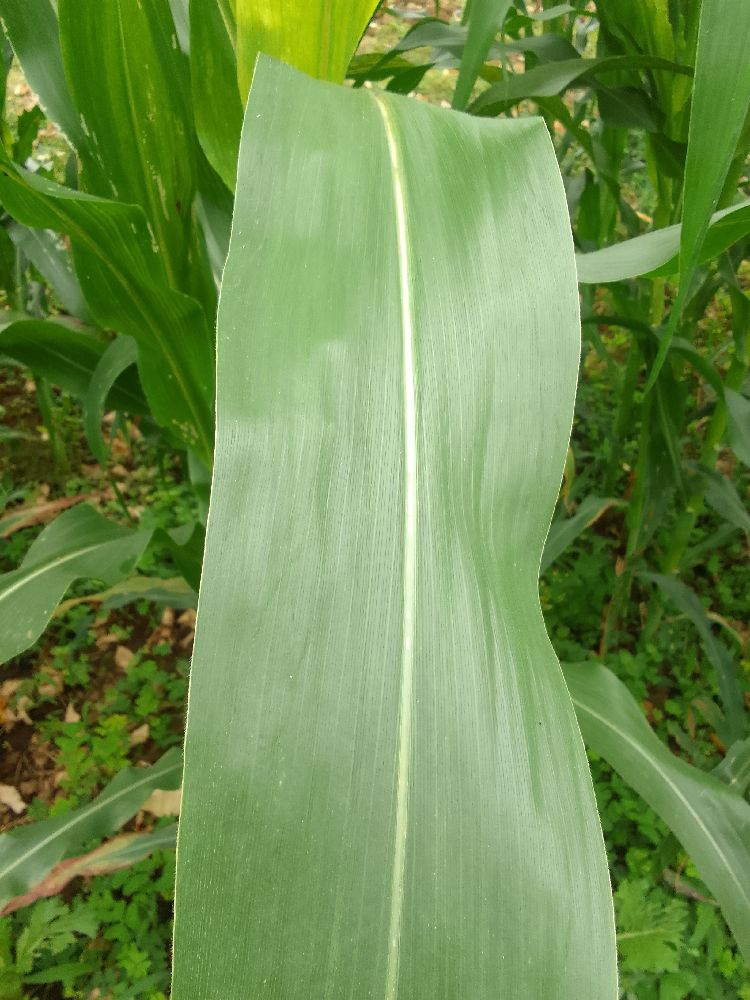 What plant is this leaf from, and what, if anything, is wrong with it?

maize, healthy
